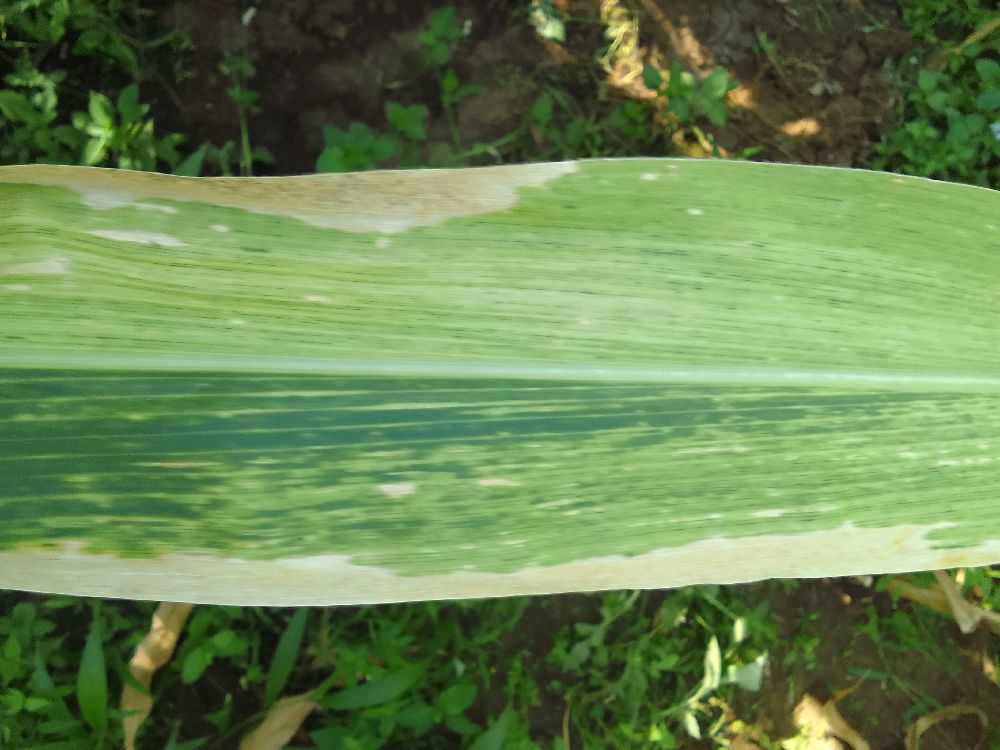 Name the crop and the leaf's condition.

maize, maize lethal necrosis
